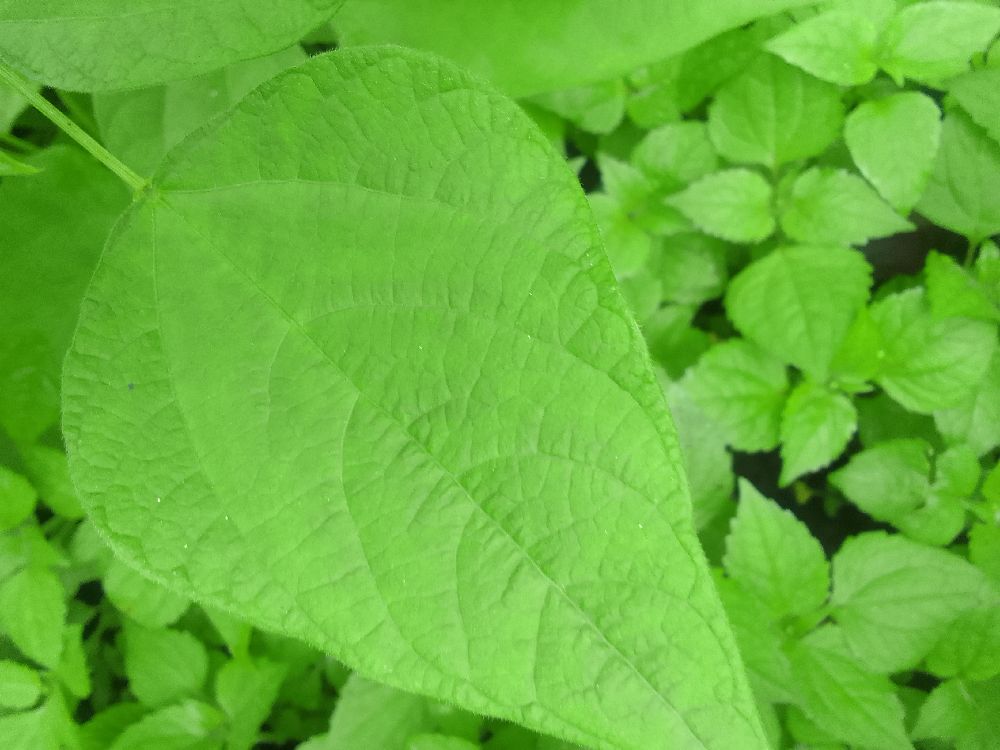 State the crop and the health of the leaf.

common bean, healthy
